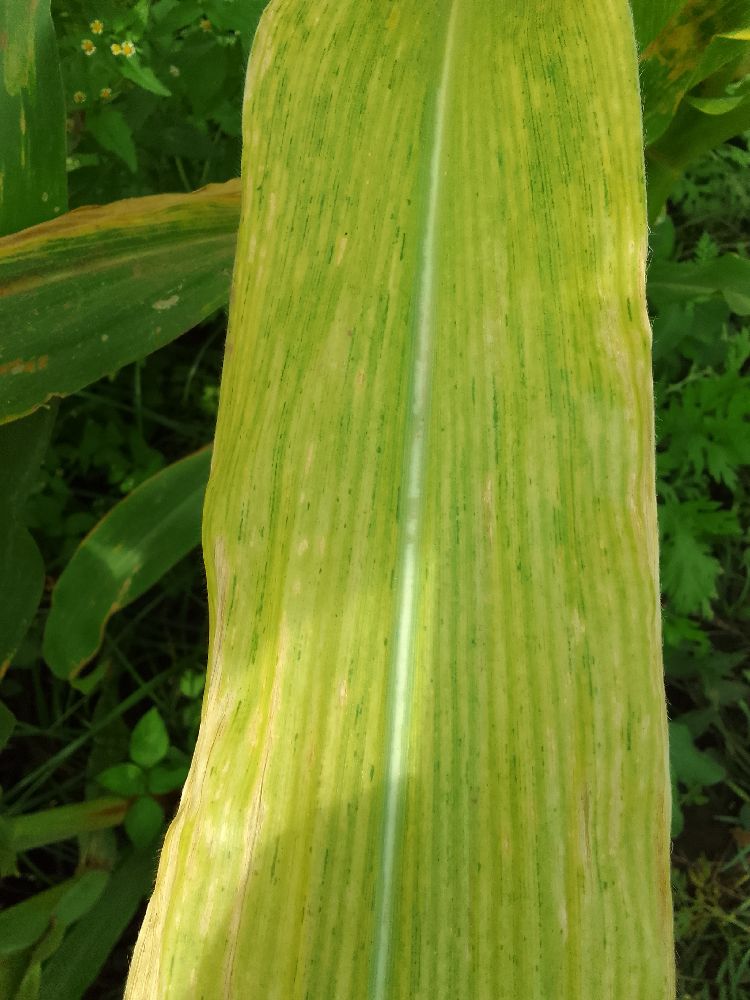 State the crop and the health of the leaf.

maize, maize lethal necrosis
